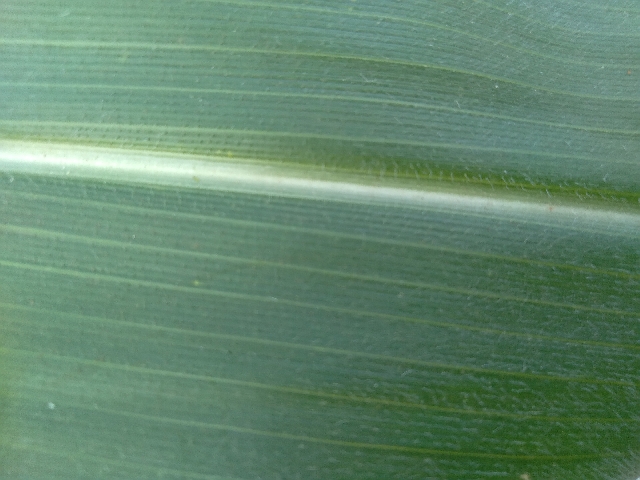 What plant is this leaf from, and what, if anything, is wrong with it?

maize, healthy
